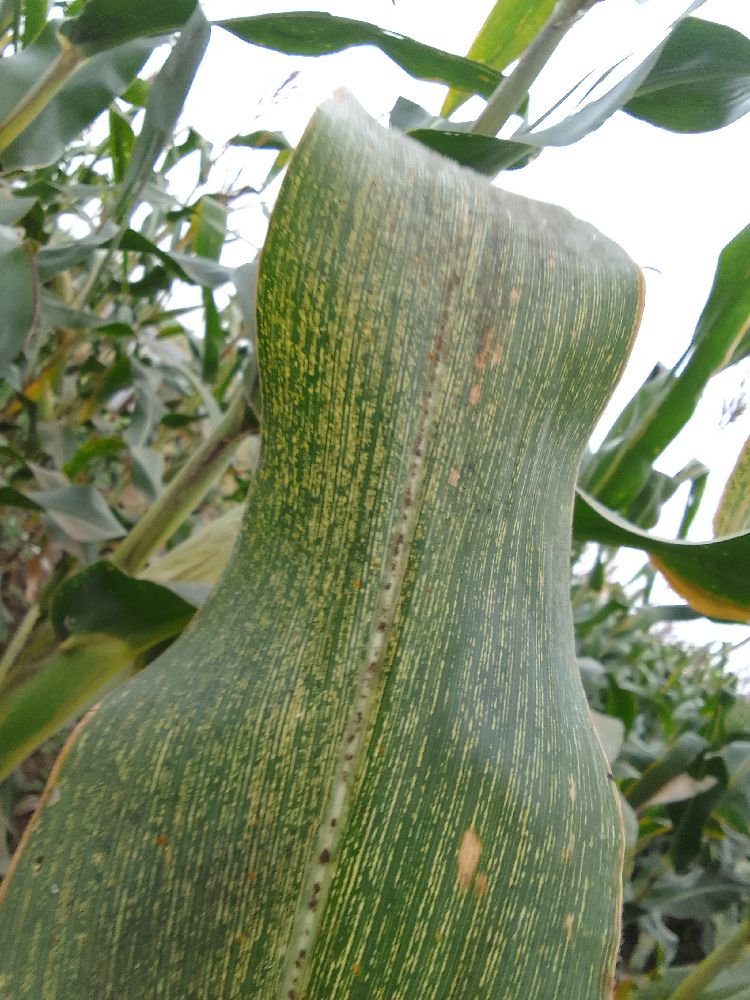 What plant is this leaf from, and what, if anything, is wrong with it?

maize, maize streak virus
